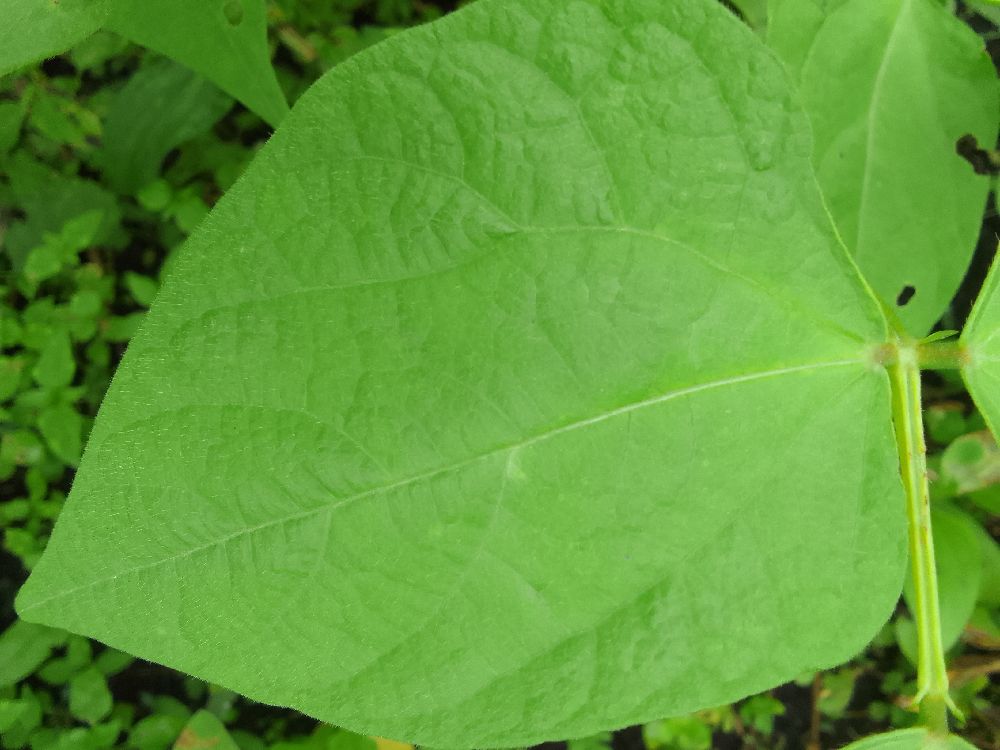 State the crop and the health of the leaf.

common bean, healthy
